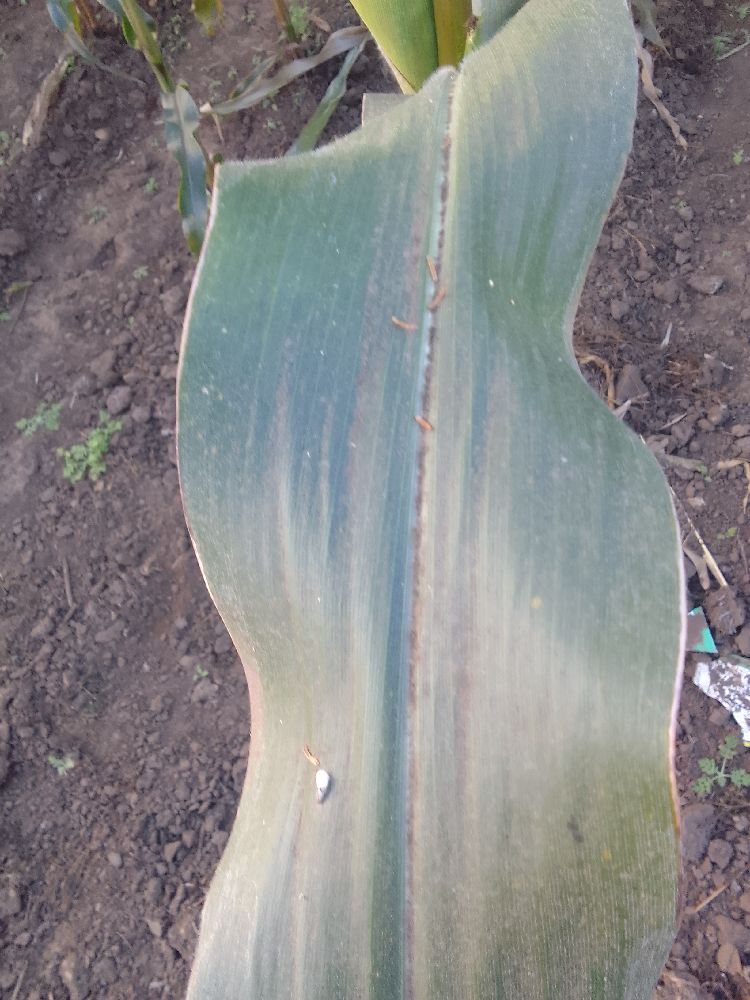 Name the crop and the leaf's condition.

maize, healthy
